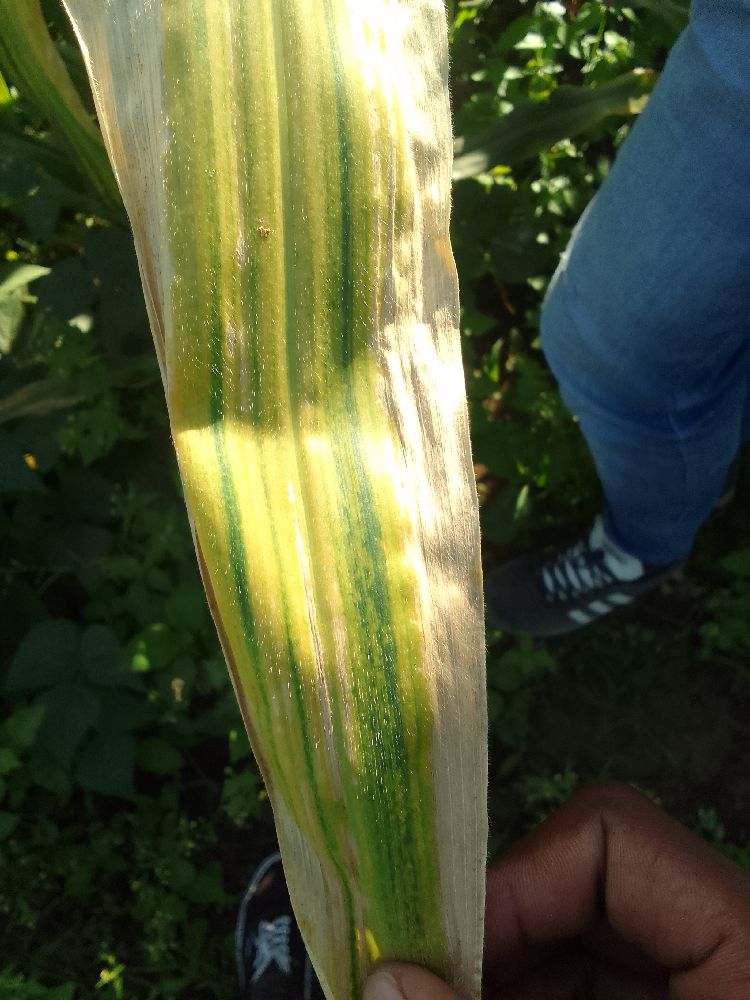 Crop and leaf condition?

maize, maize lethal necrosis
